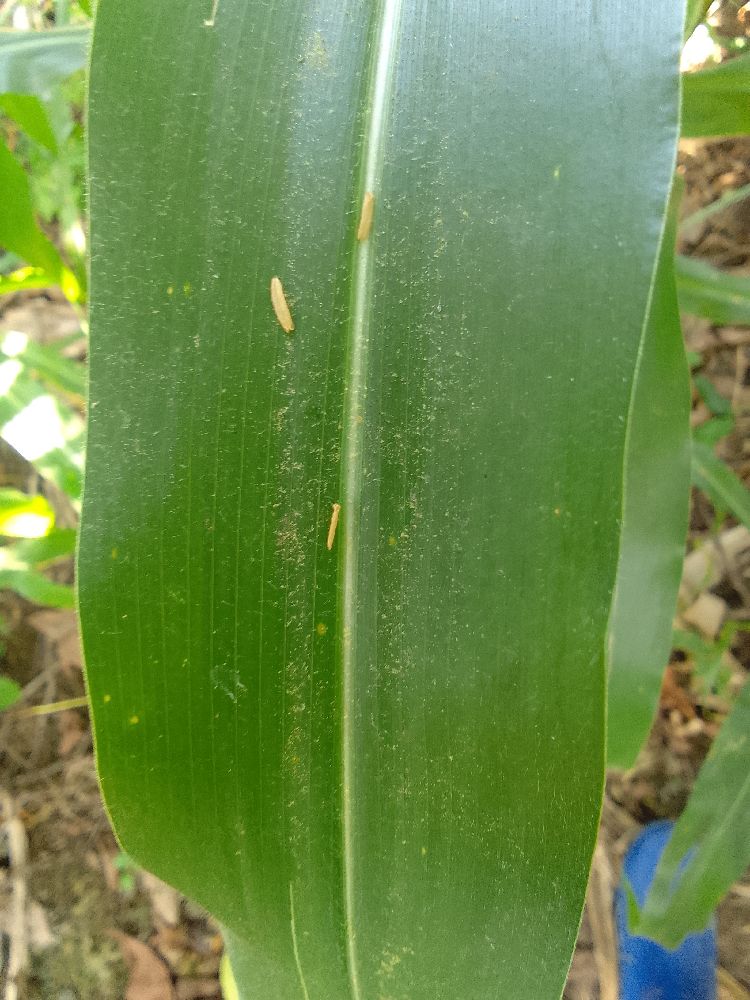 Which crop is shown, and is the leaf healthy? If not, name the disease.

maize, healthy
